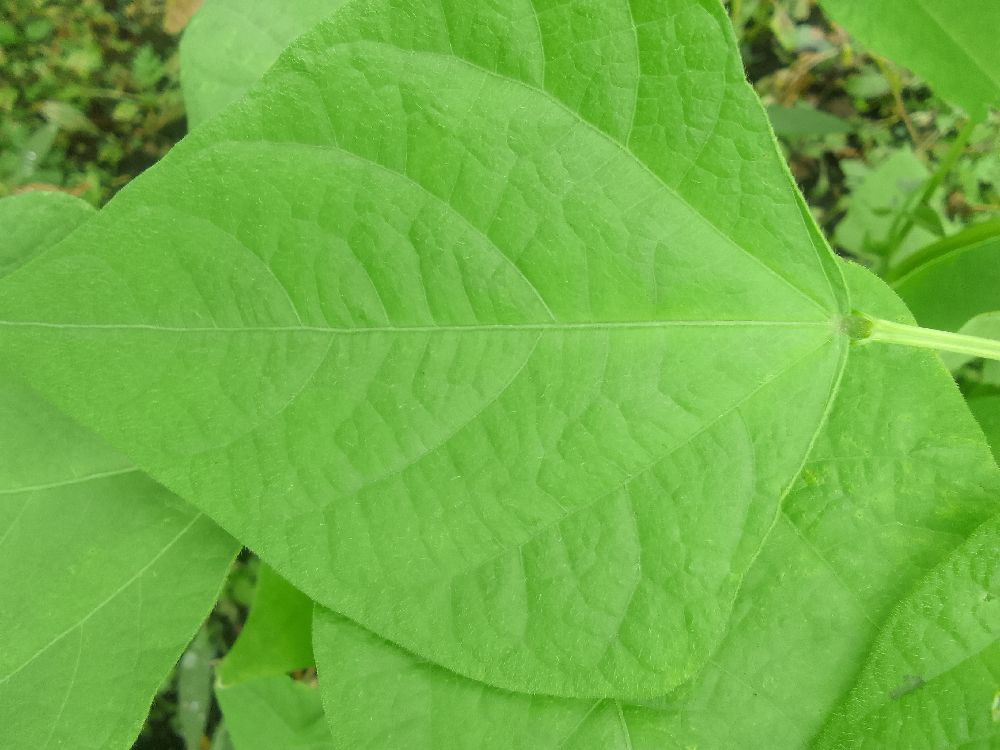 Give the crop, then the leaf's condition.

common bean, healthy
